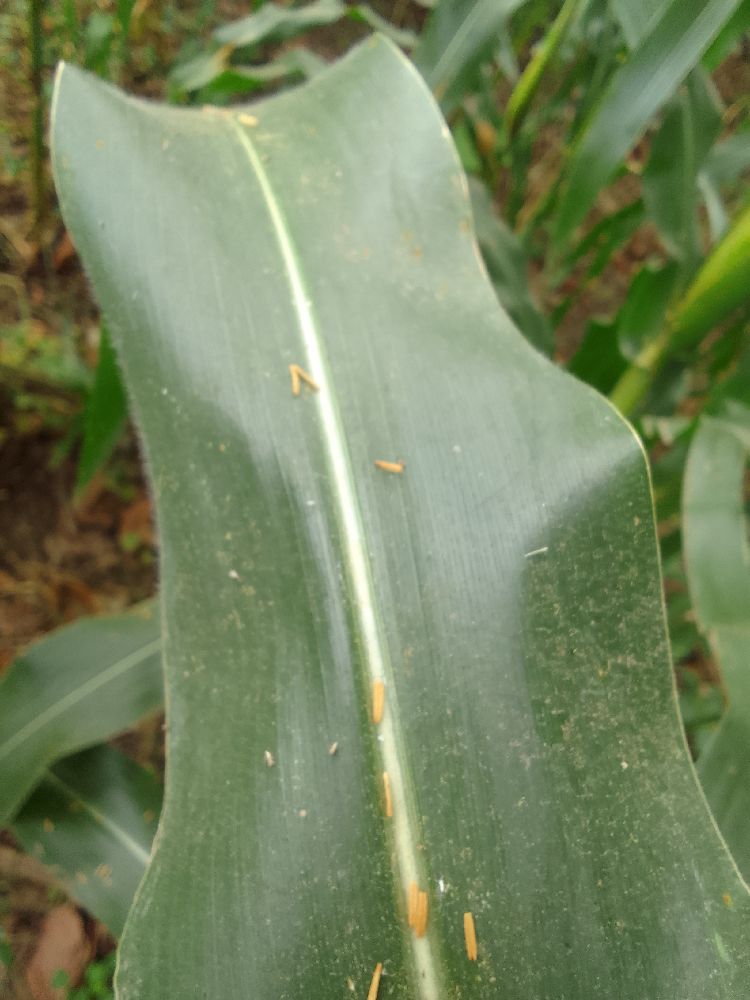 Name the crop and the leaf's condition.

maize, healthy
